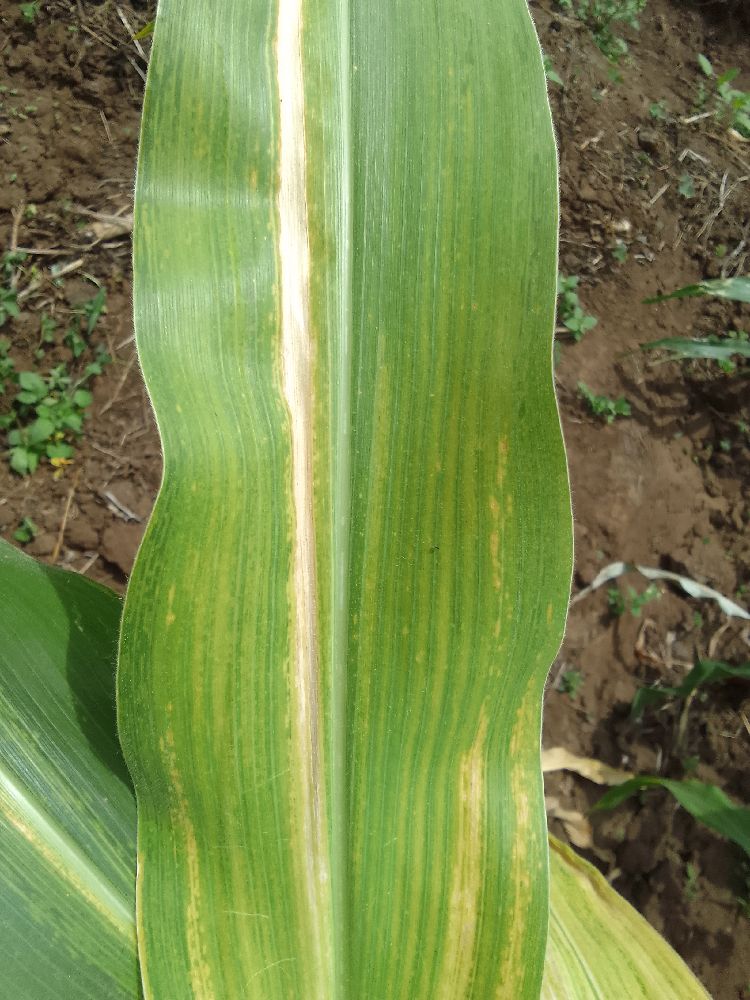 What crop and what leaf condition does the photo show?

maize, maize lethal necrosis
